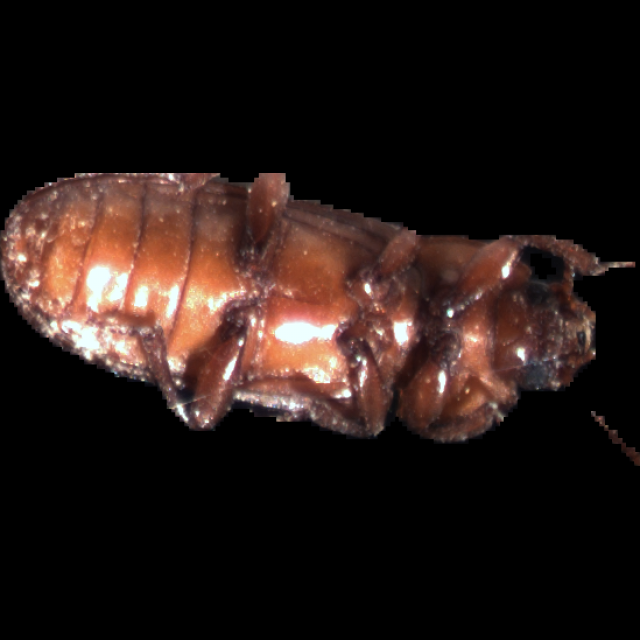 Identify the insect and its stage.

mealworm beetle
